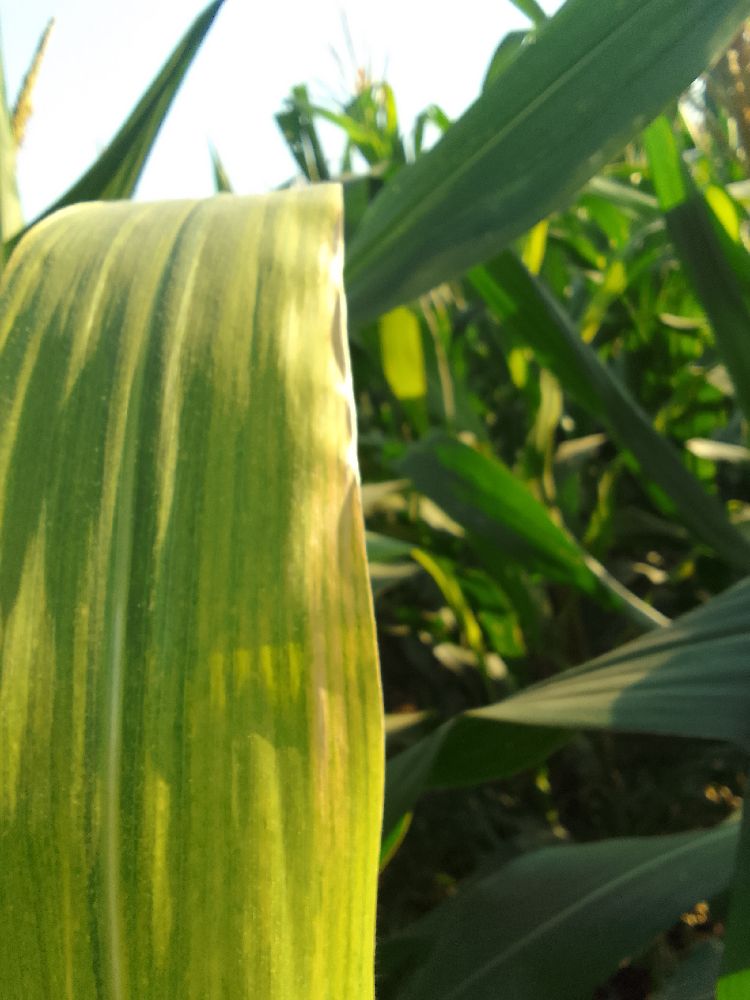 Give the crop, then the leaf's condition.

maize, maize lethal necrosis
